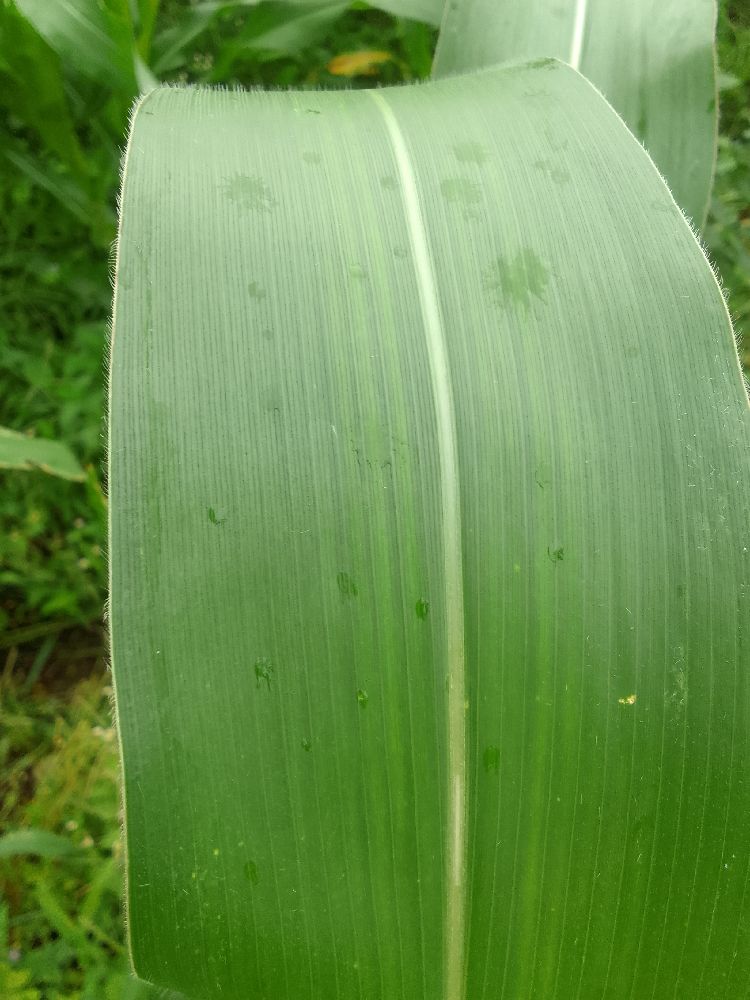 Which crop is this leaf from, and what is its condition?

maize, healthy
